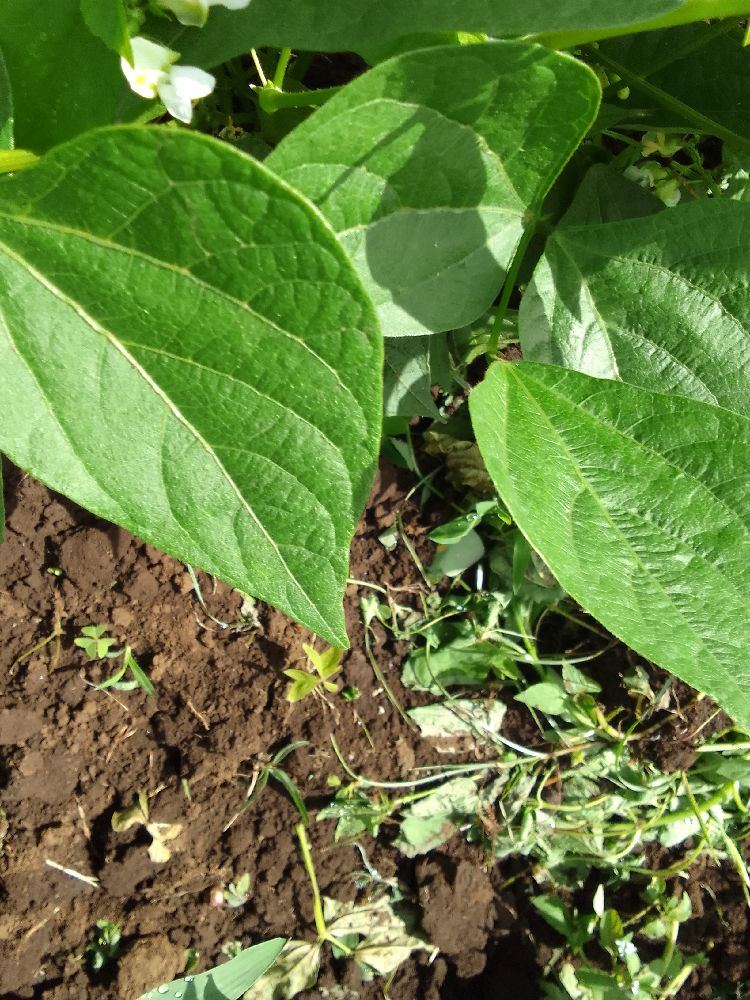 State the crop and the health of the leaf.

common bean, healthy
